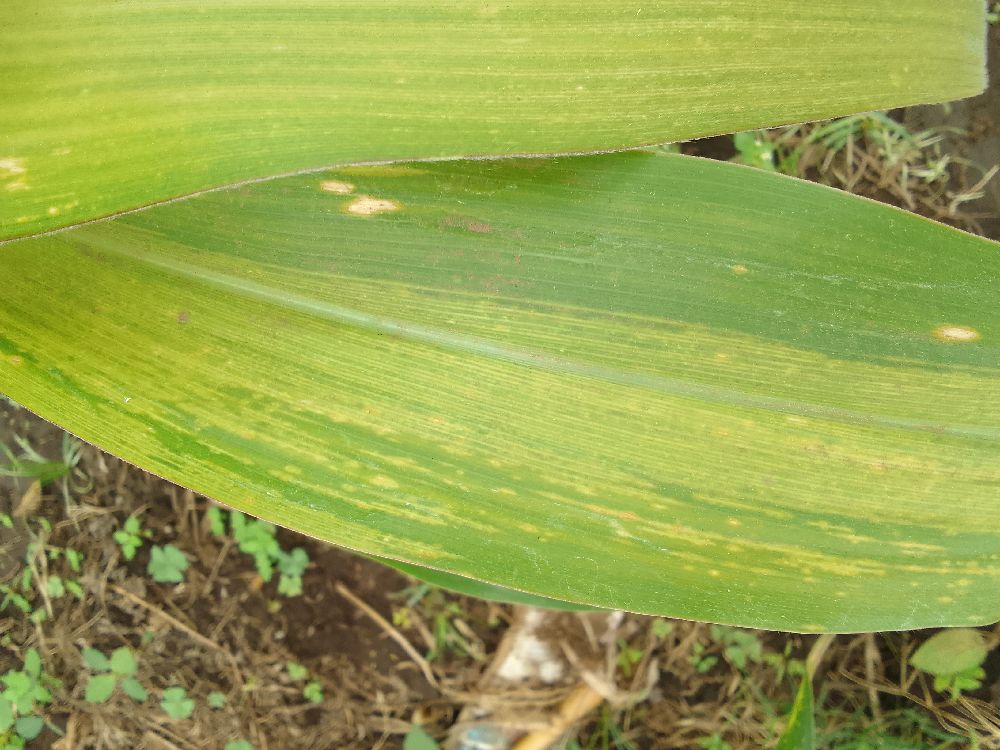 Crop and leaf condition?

maize, maize lethal necrosis
